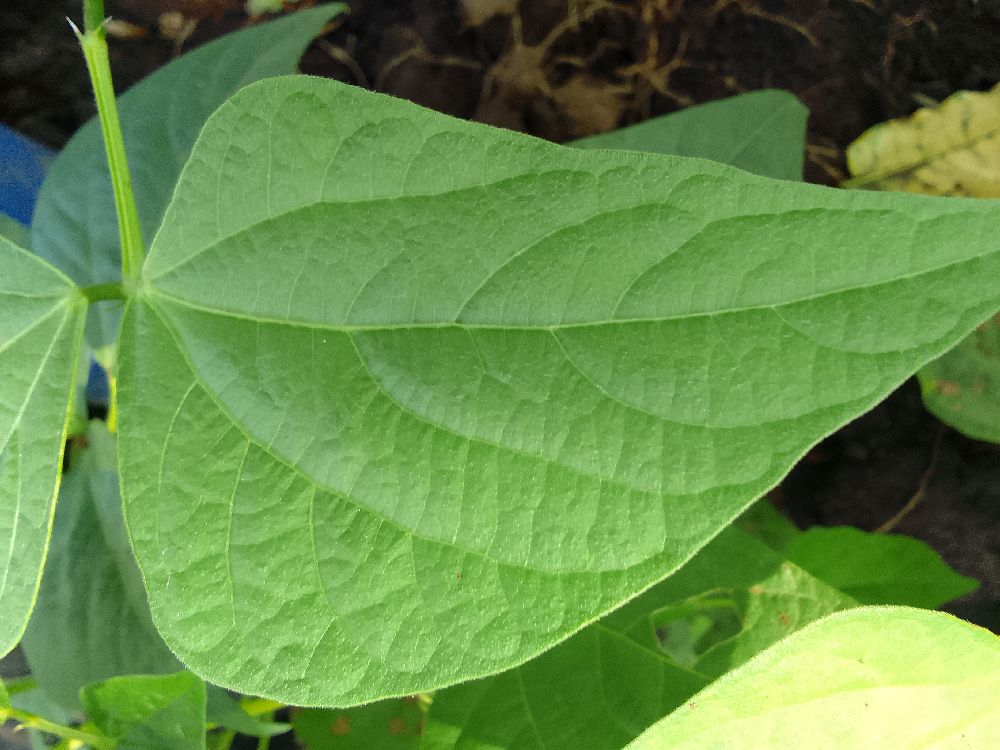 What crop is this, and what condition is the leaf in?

common bean, healthy
